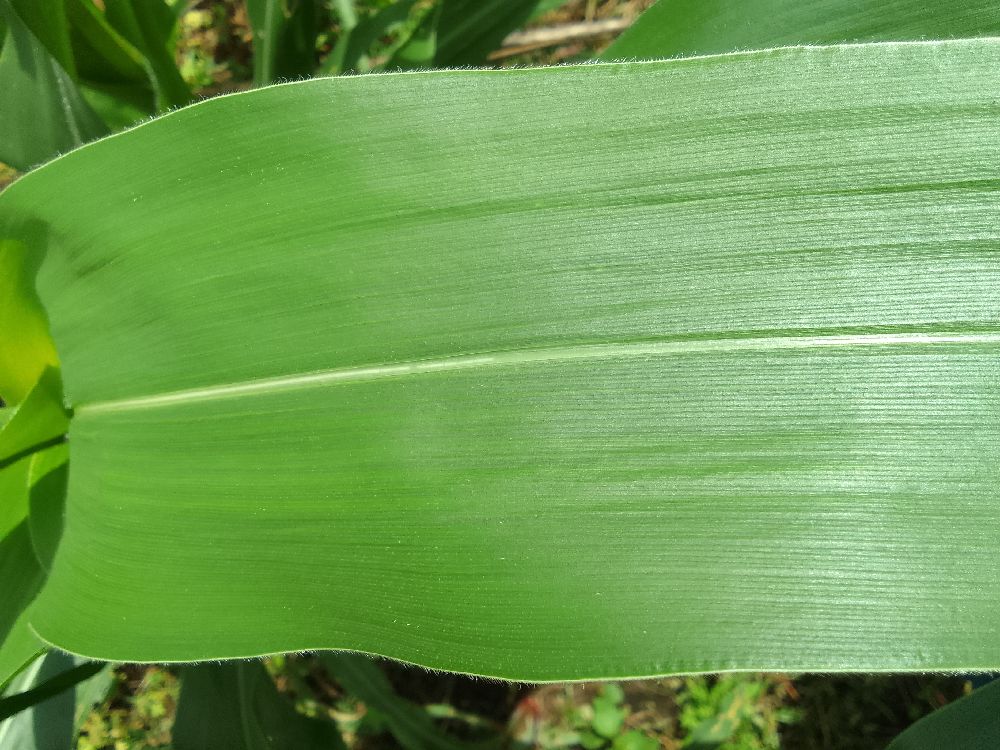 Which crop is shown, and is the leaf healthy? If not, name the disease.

maize, healthy
